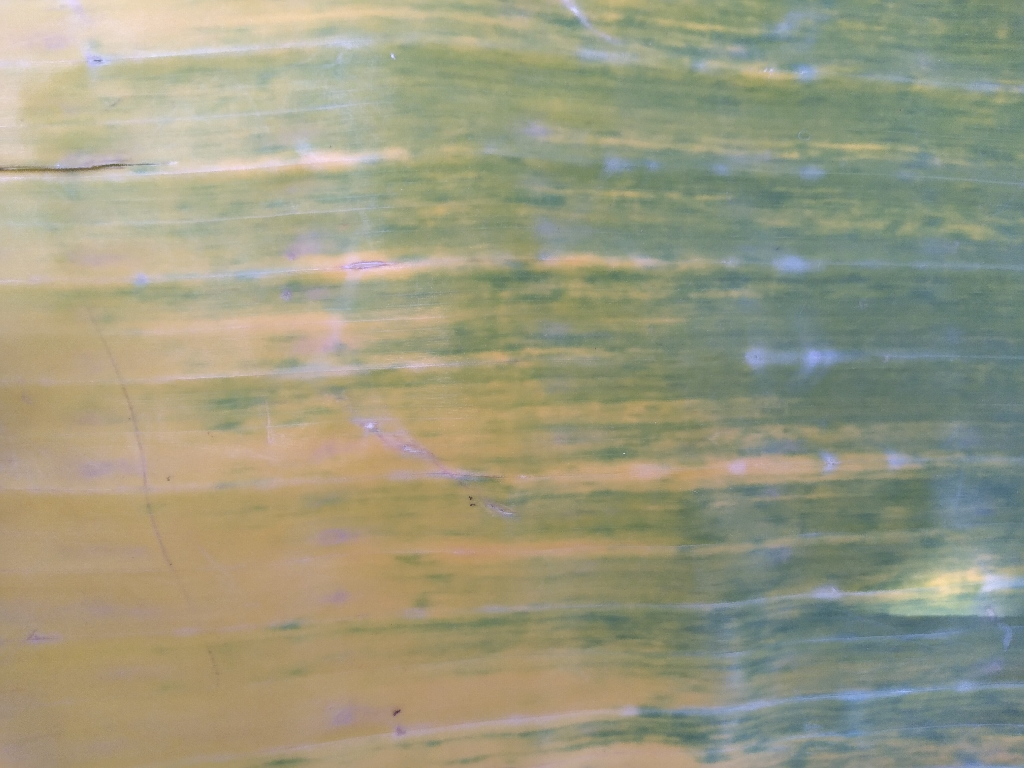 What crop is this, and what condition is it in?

banana, fusarium wilt race 1
